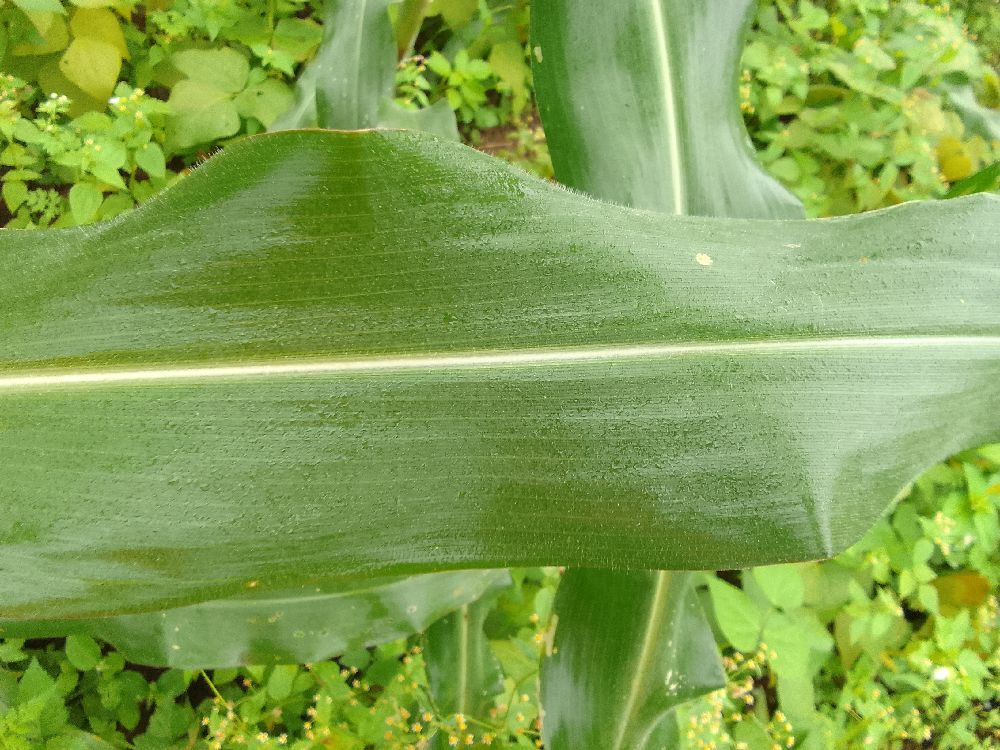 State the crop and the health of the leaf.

maize, healthy
